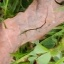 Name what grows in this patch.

unstructured weed
